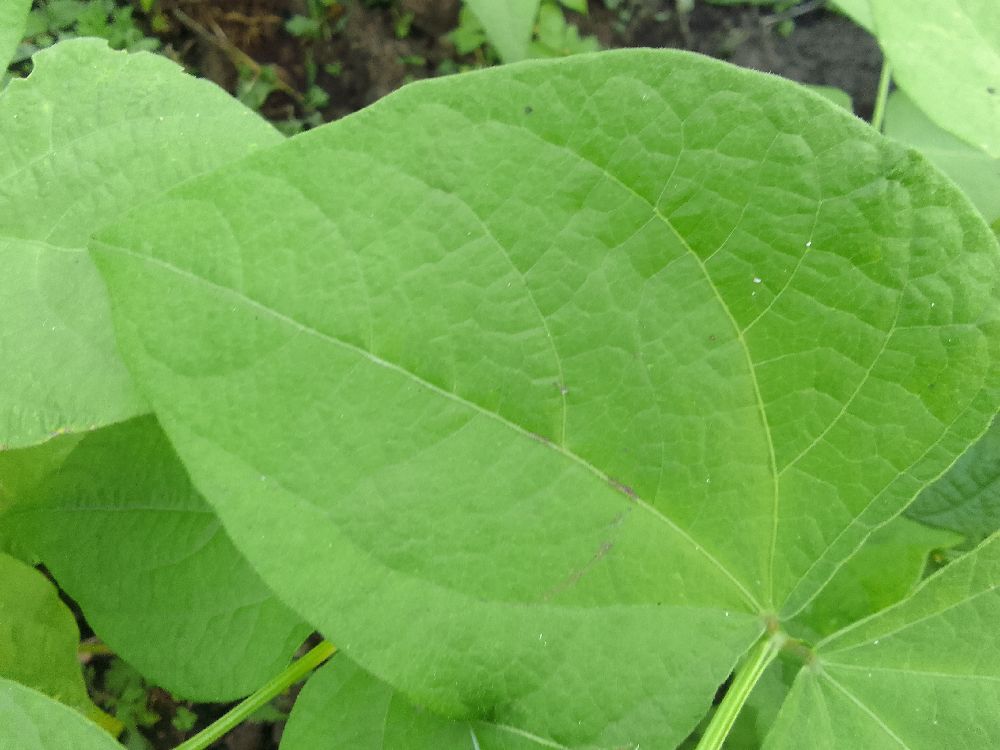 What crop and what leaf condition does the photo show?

common bean, healthy
